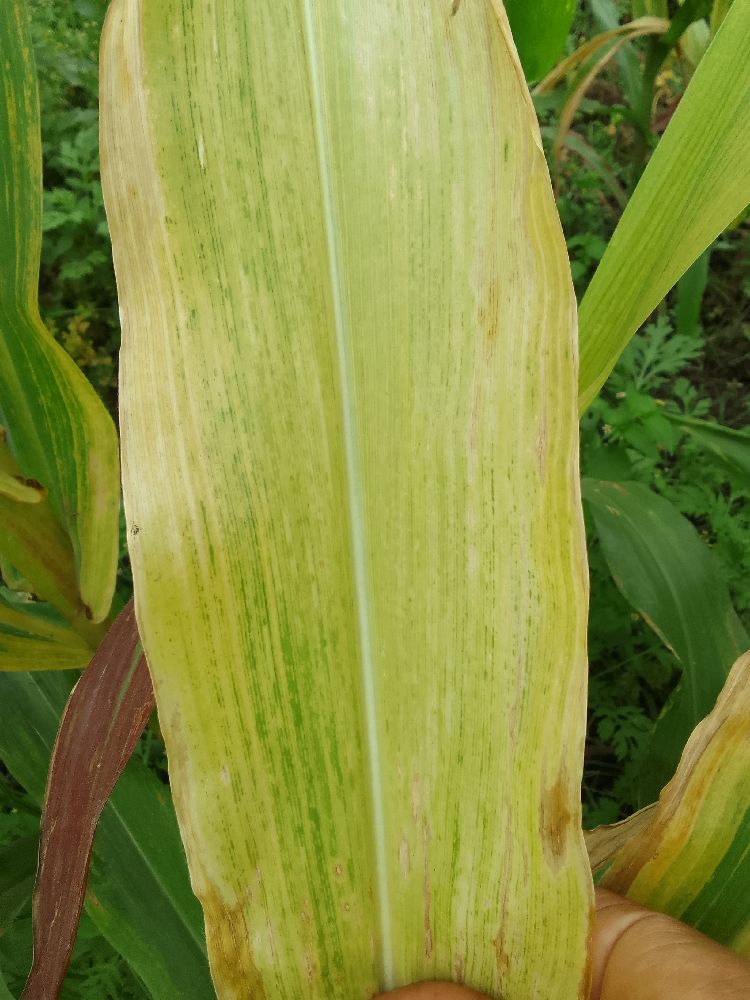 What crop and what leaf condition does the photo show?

maize, maize lethal necrosis
